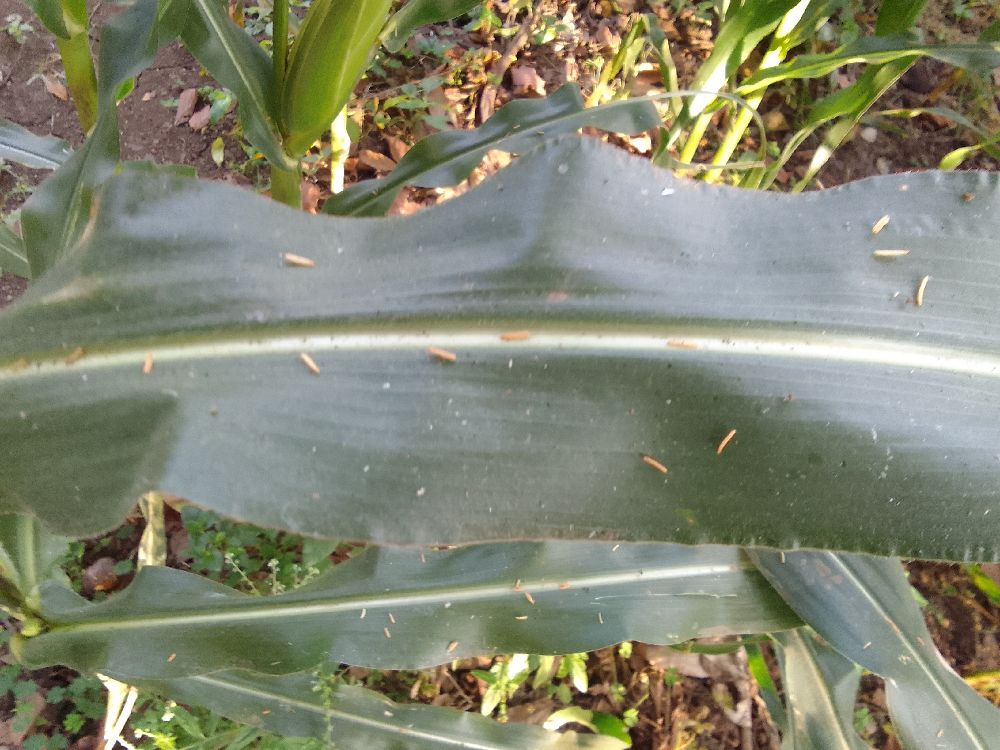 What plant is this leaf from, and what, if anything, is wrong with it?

maize, healthy
